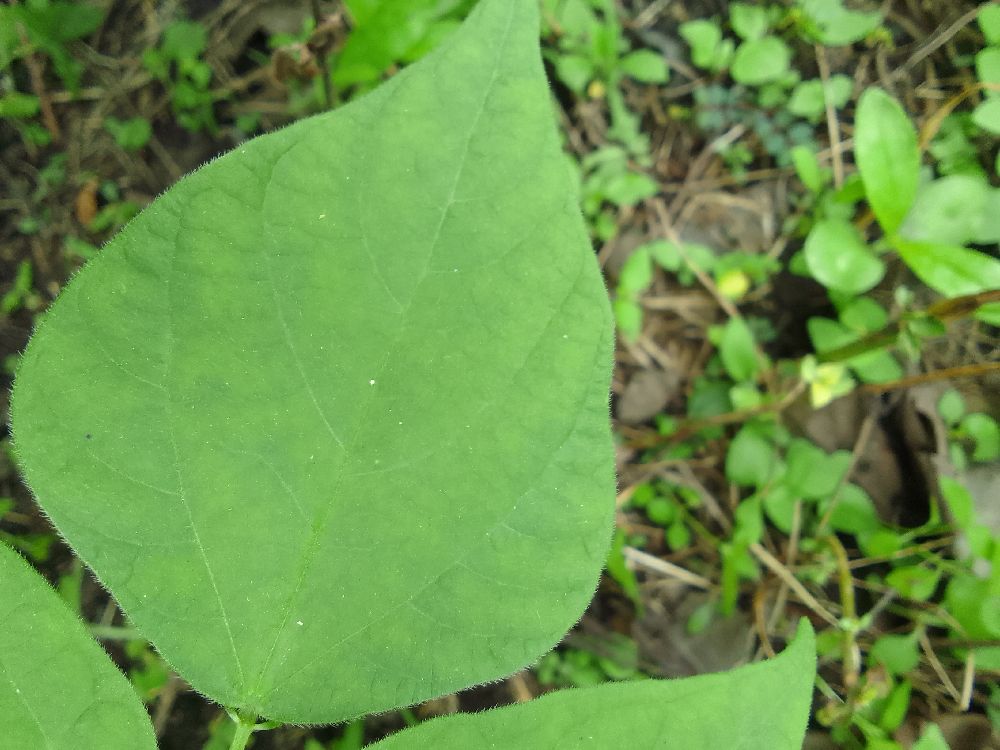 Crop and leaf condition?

common bean, healthy
